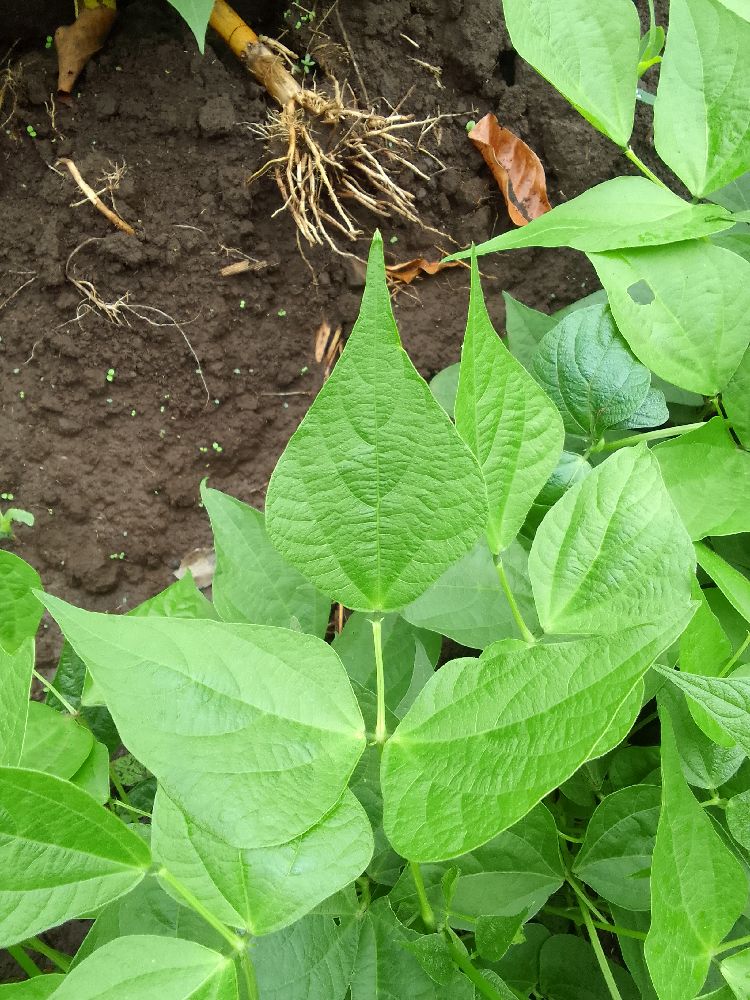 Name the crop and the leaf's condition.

common bean, healthy
